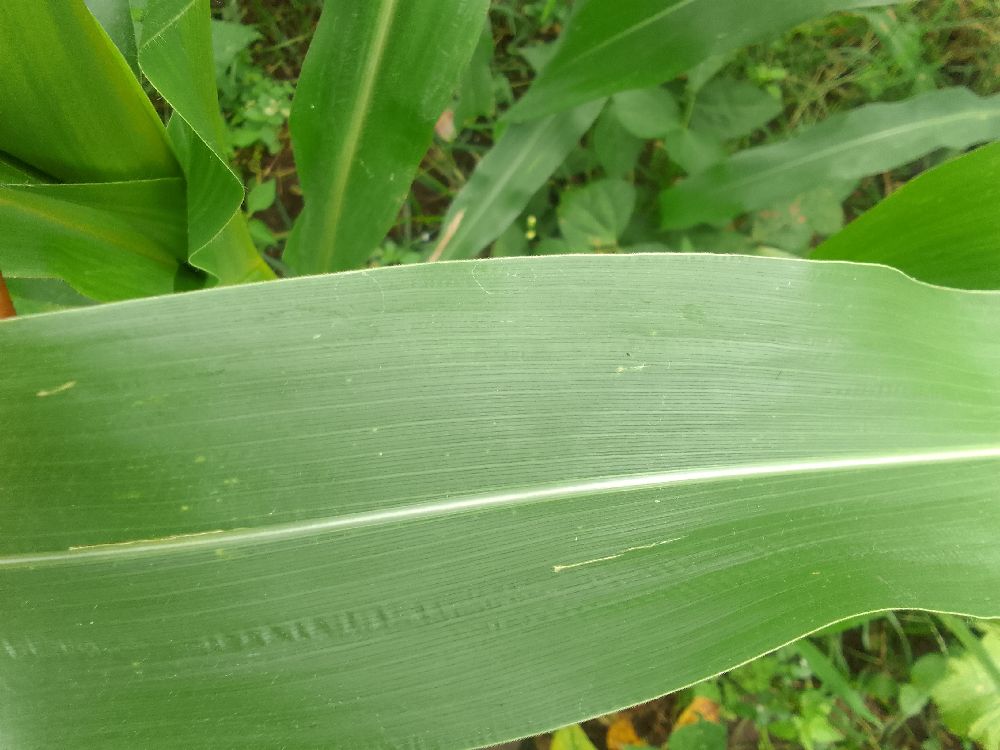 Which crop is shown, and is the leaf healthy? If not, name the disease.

maize, healthy
